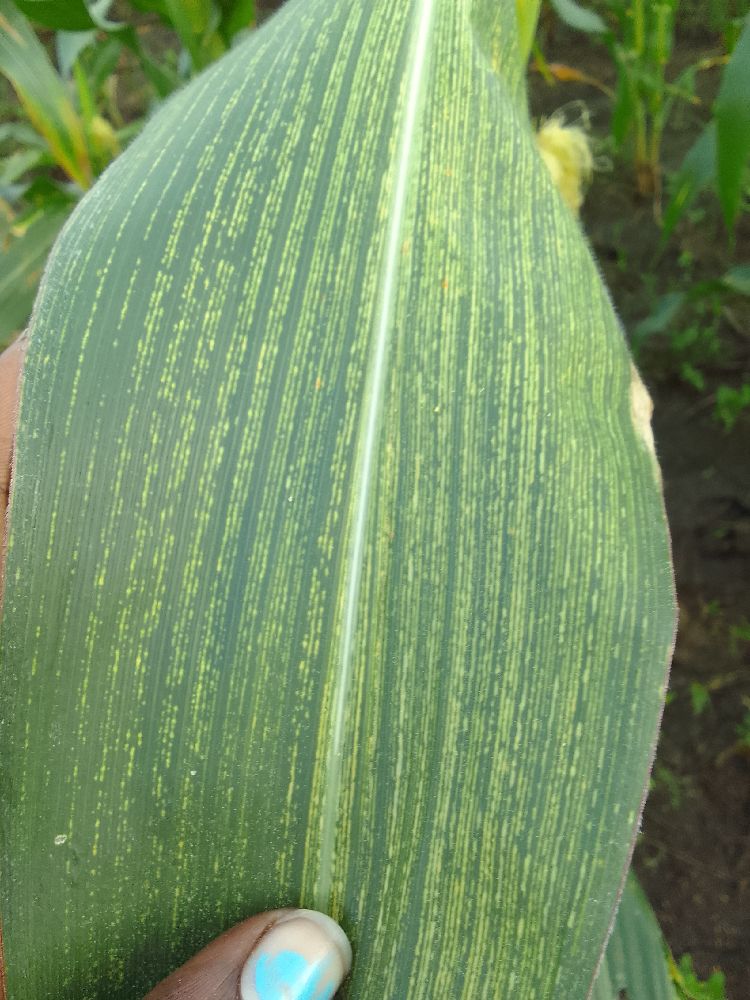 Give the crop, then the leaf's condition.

maize, maize streak virus
